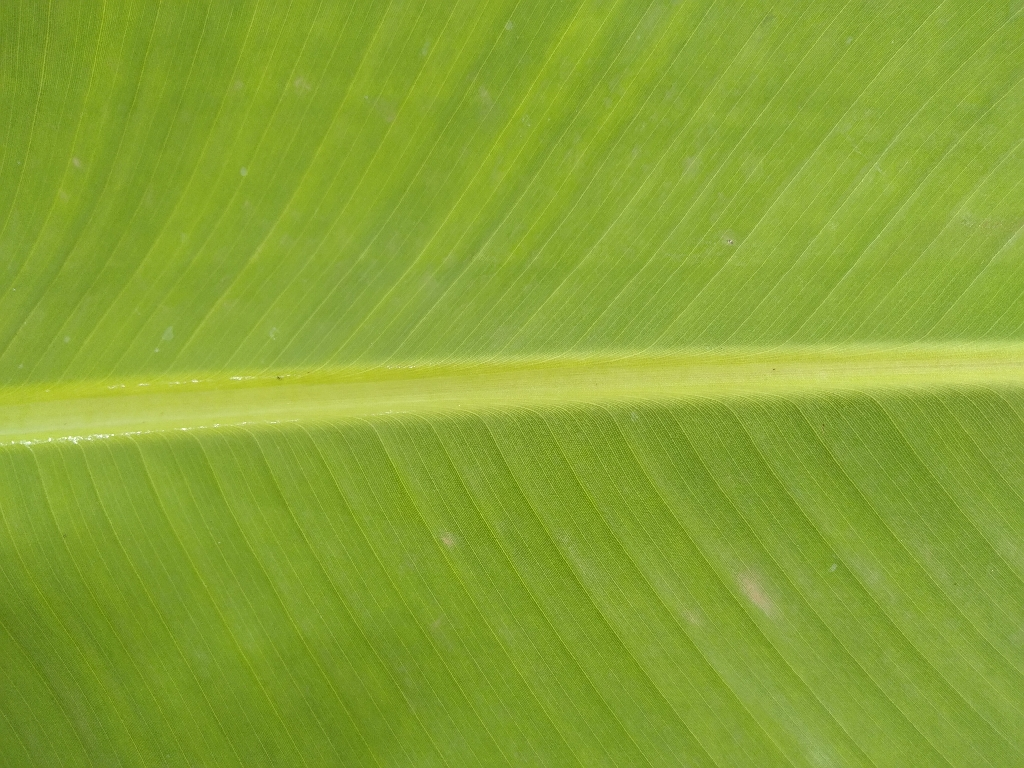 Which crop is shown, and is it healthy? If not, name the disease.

banana, healthy
